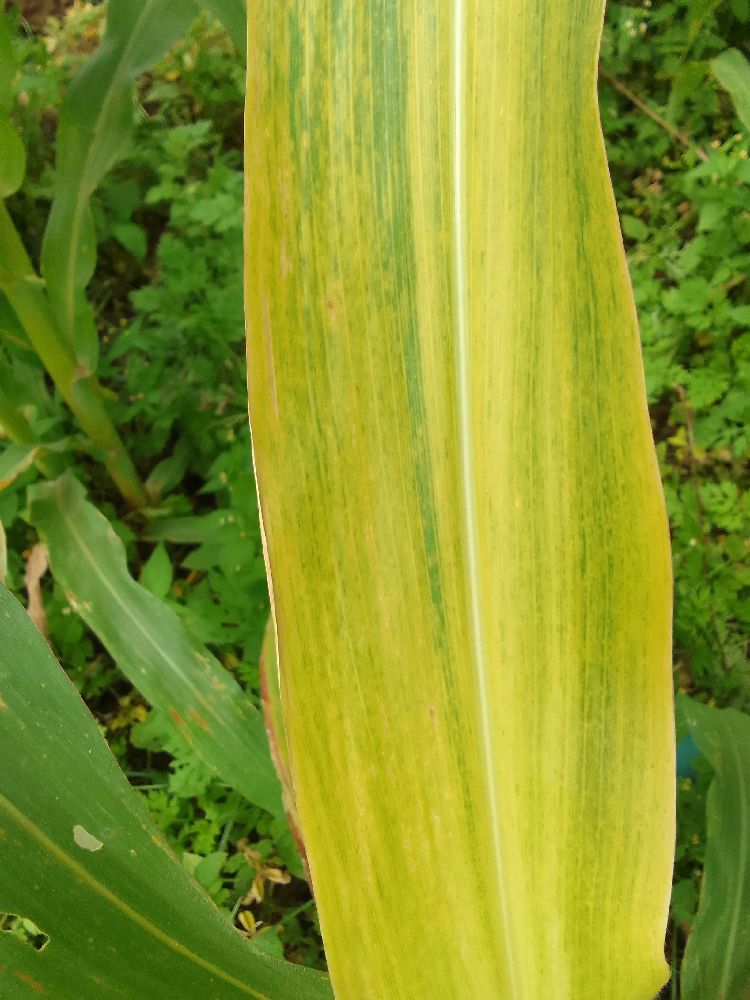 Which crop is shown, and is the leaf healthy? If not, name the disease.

maize, maize lethal necrosis
